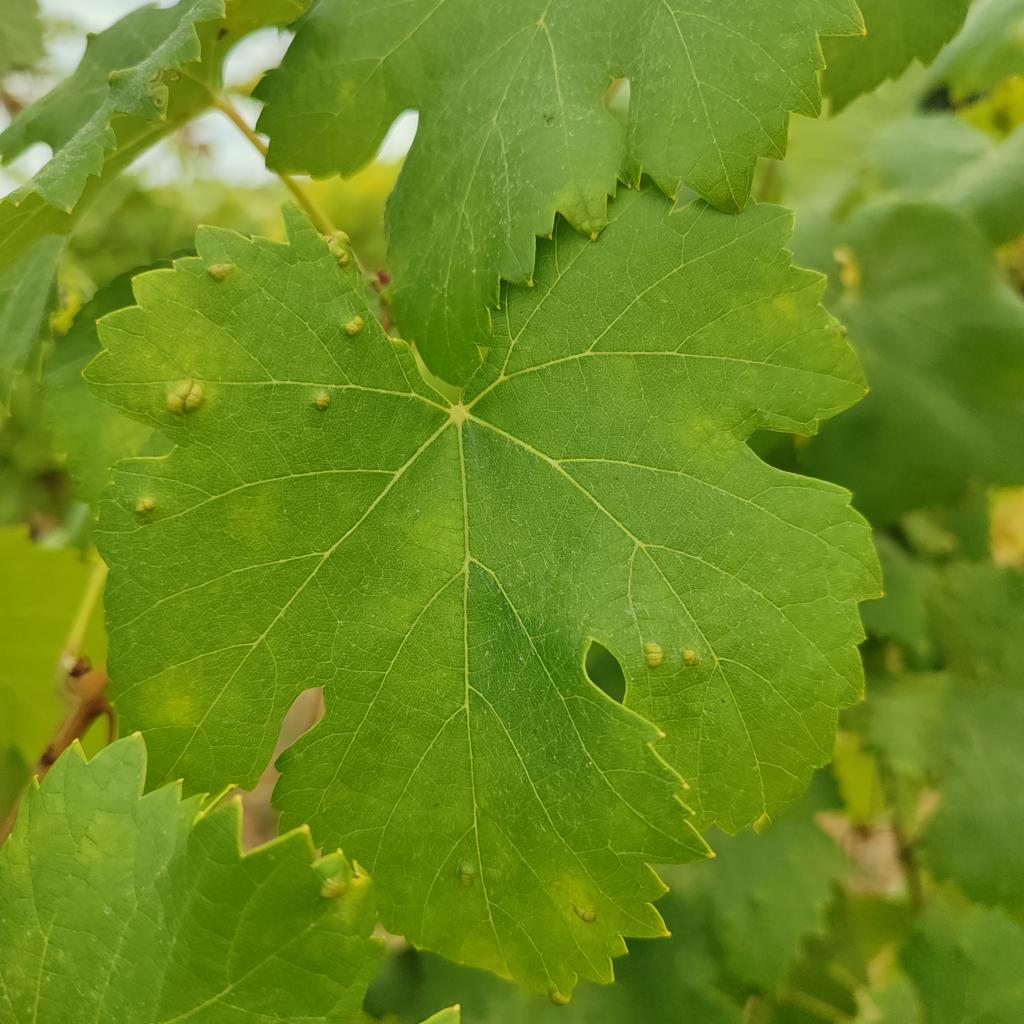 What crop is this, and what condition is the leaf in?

grapevine, erineum mite
